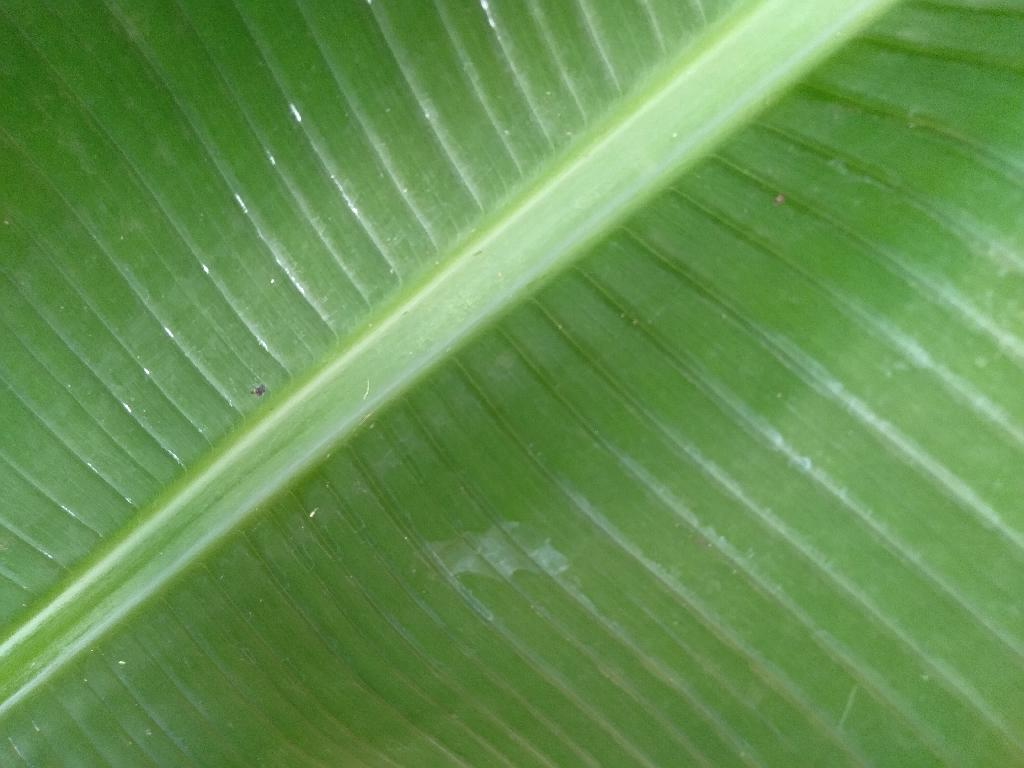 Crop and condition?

banana, healthy
